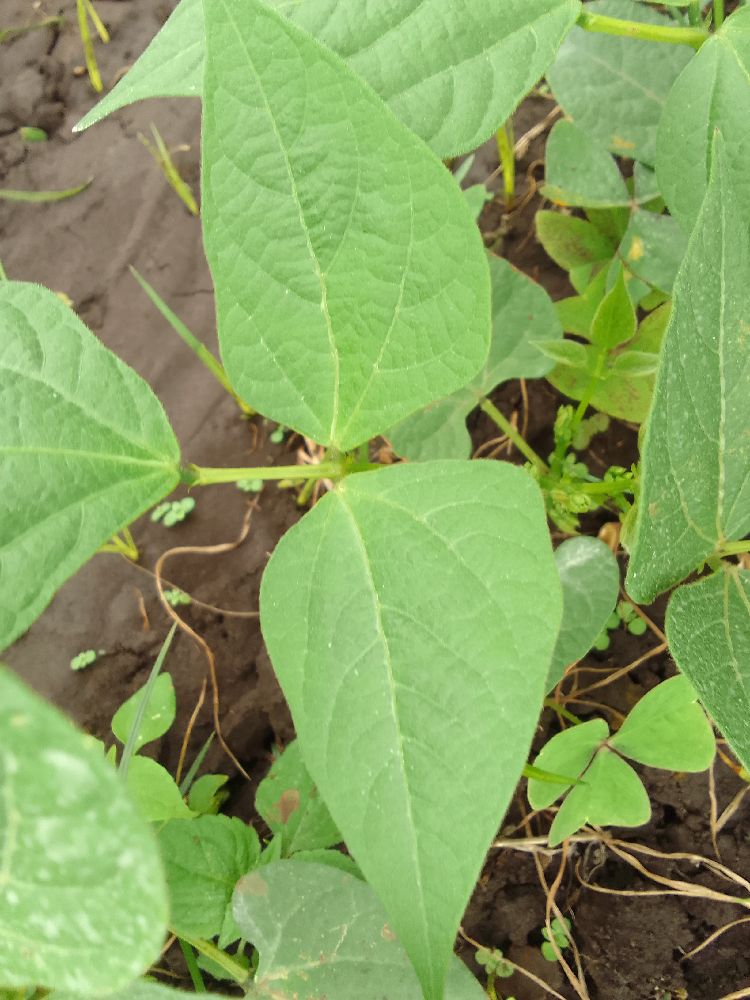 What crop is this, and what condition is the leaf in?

common bean, healthy
